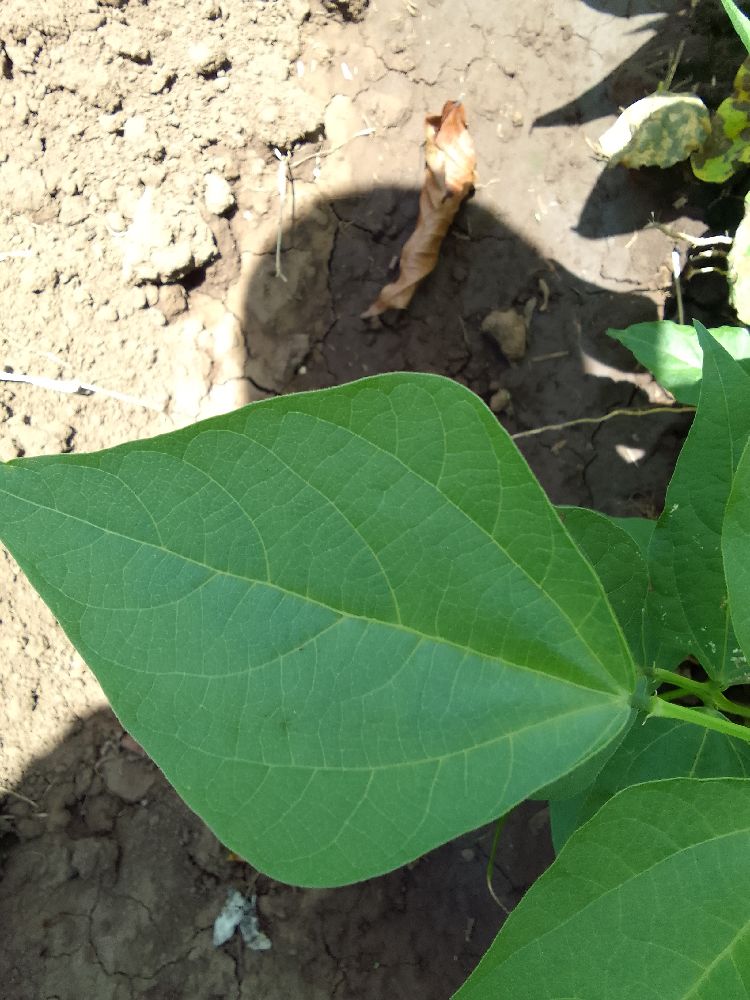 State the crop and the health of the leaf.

common bean, healthy
